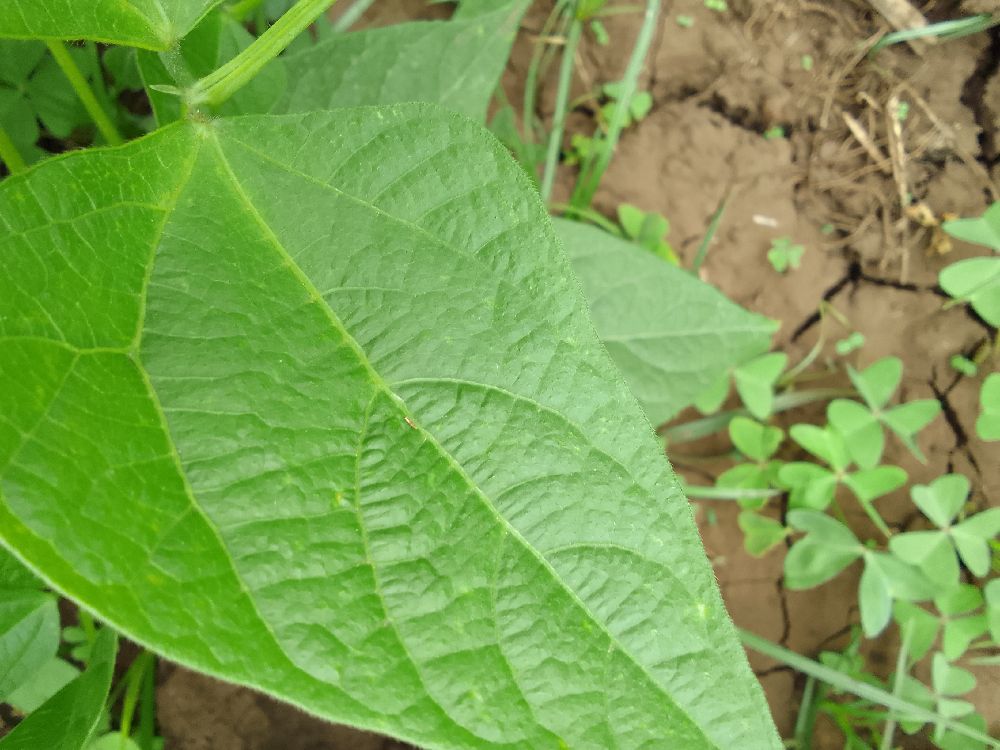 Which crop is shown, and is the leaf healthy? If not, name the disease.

common bean, healthy
